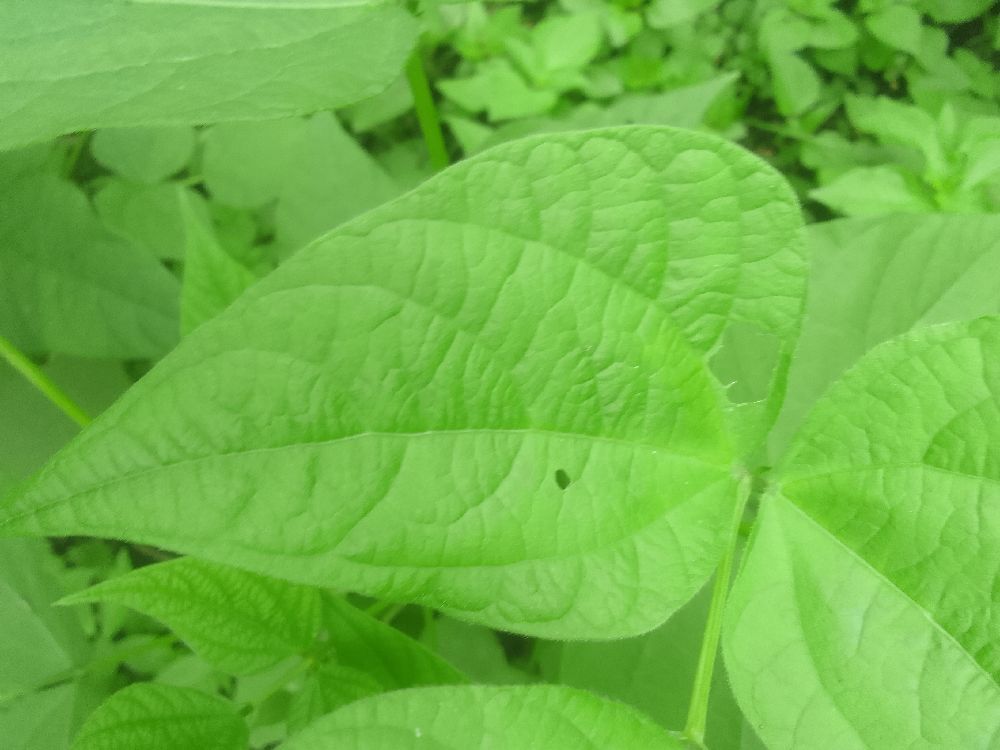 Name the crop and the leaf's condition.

common bean, healthy
